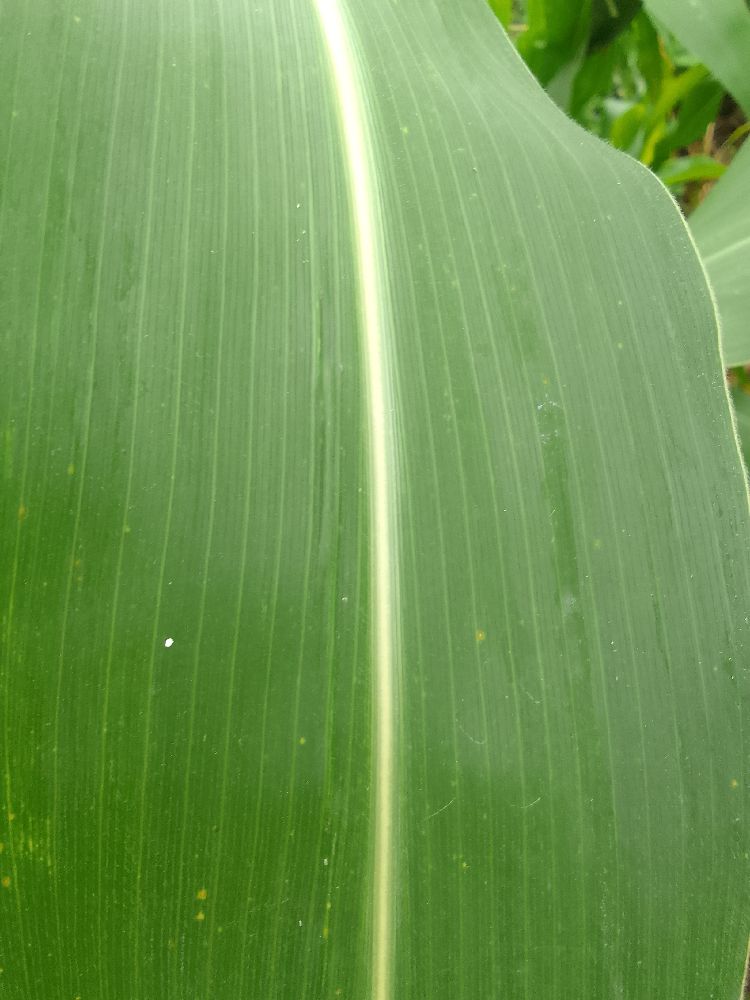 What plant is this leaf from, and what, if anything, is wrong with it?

maize, healthy
